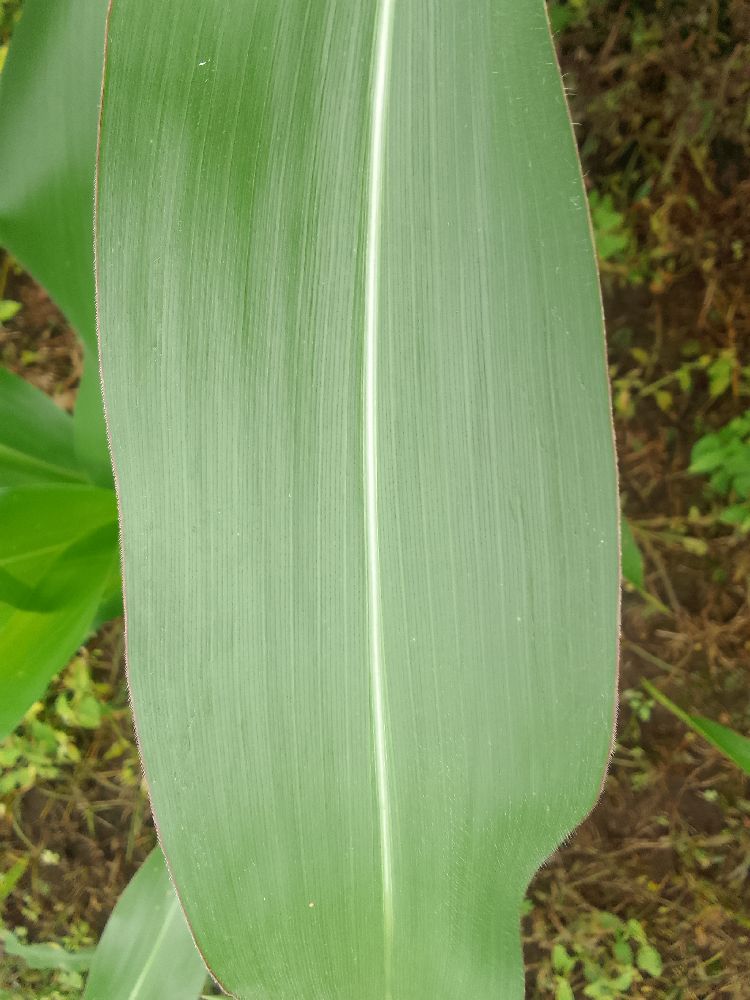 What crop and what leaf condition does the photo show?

maize, healthy
